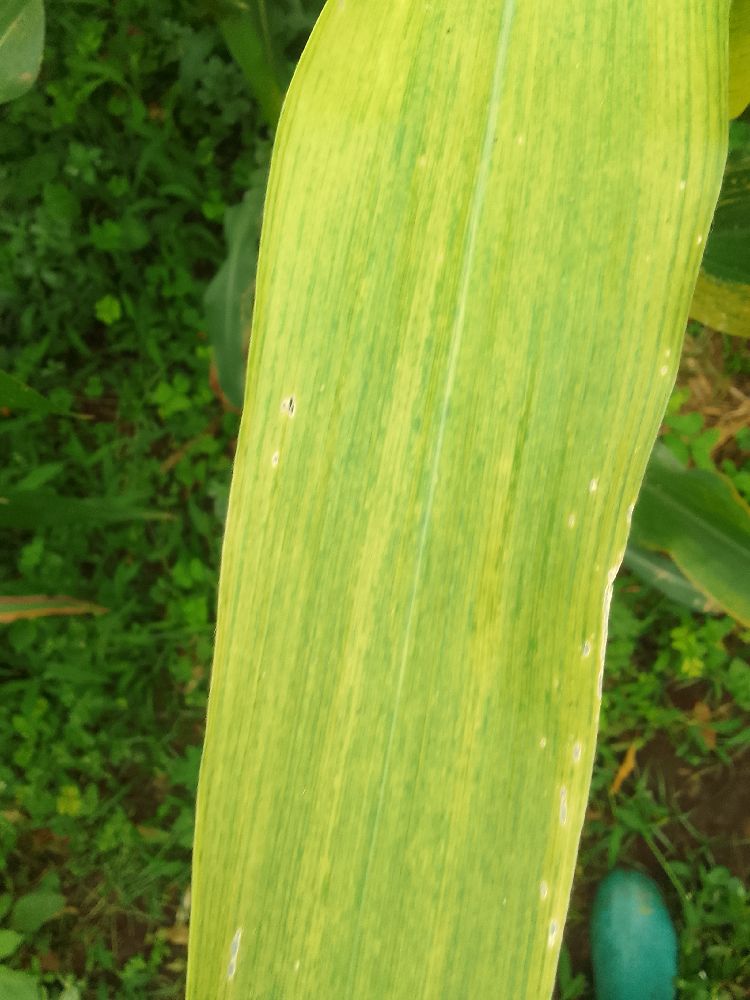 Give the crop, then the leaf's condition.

maize, maize lethal necrosis
